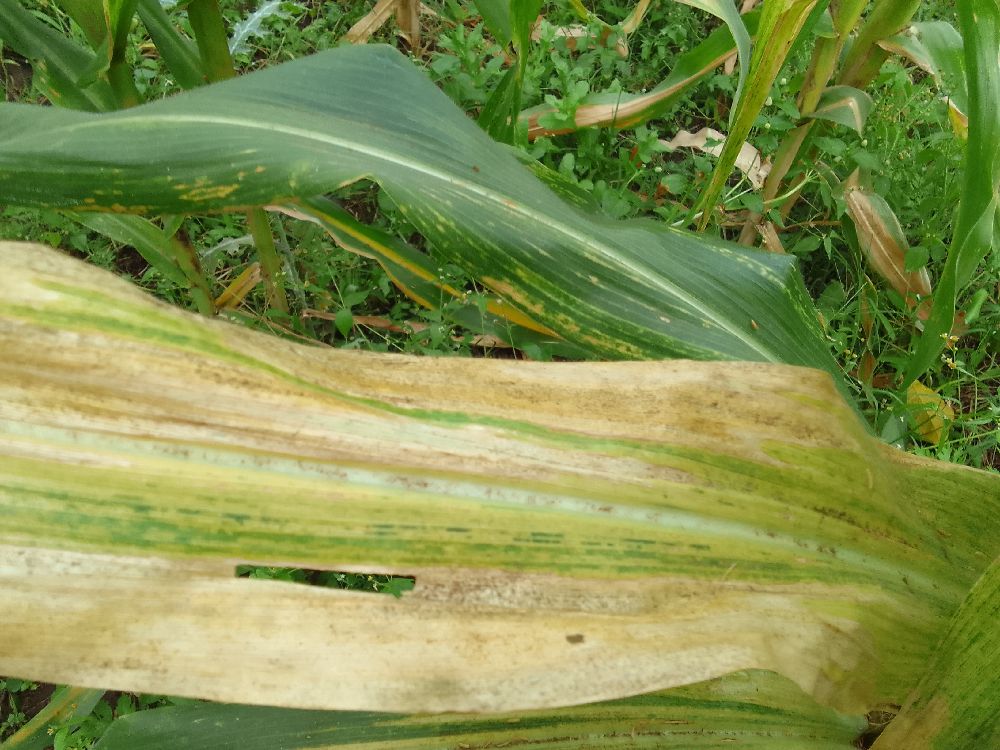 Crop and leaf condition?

maize, maize lethal necrosis
